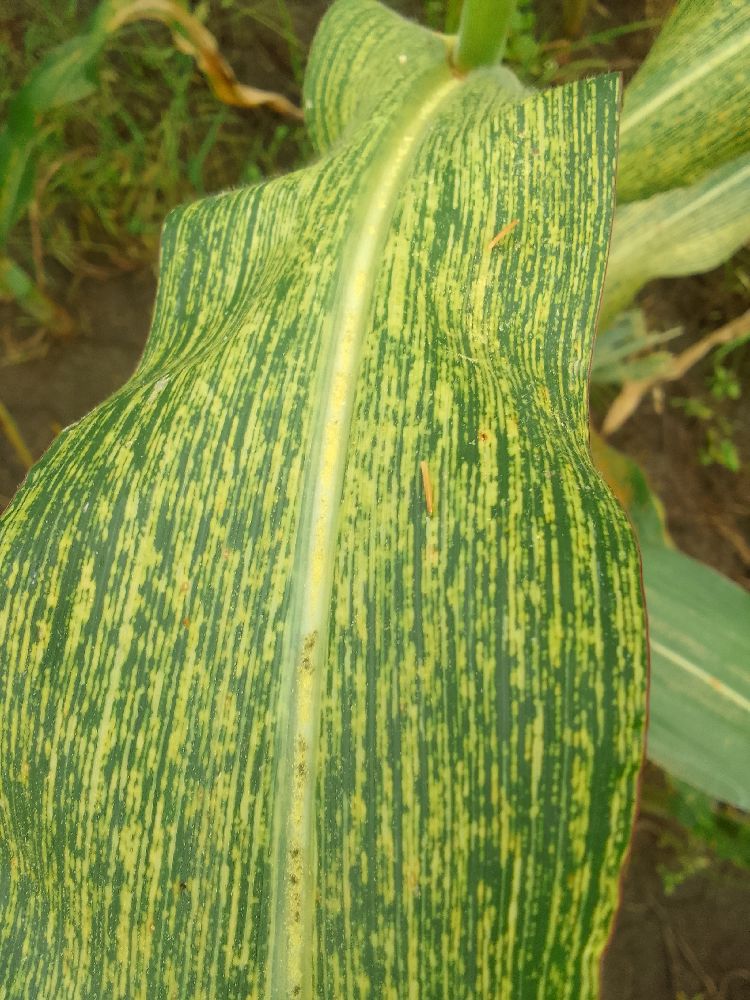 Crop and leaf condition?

maize, maize streak virus
